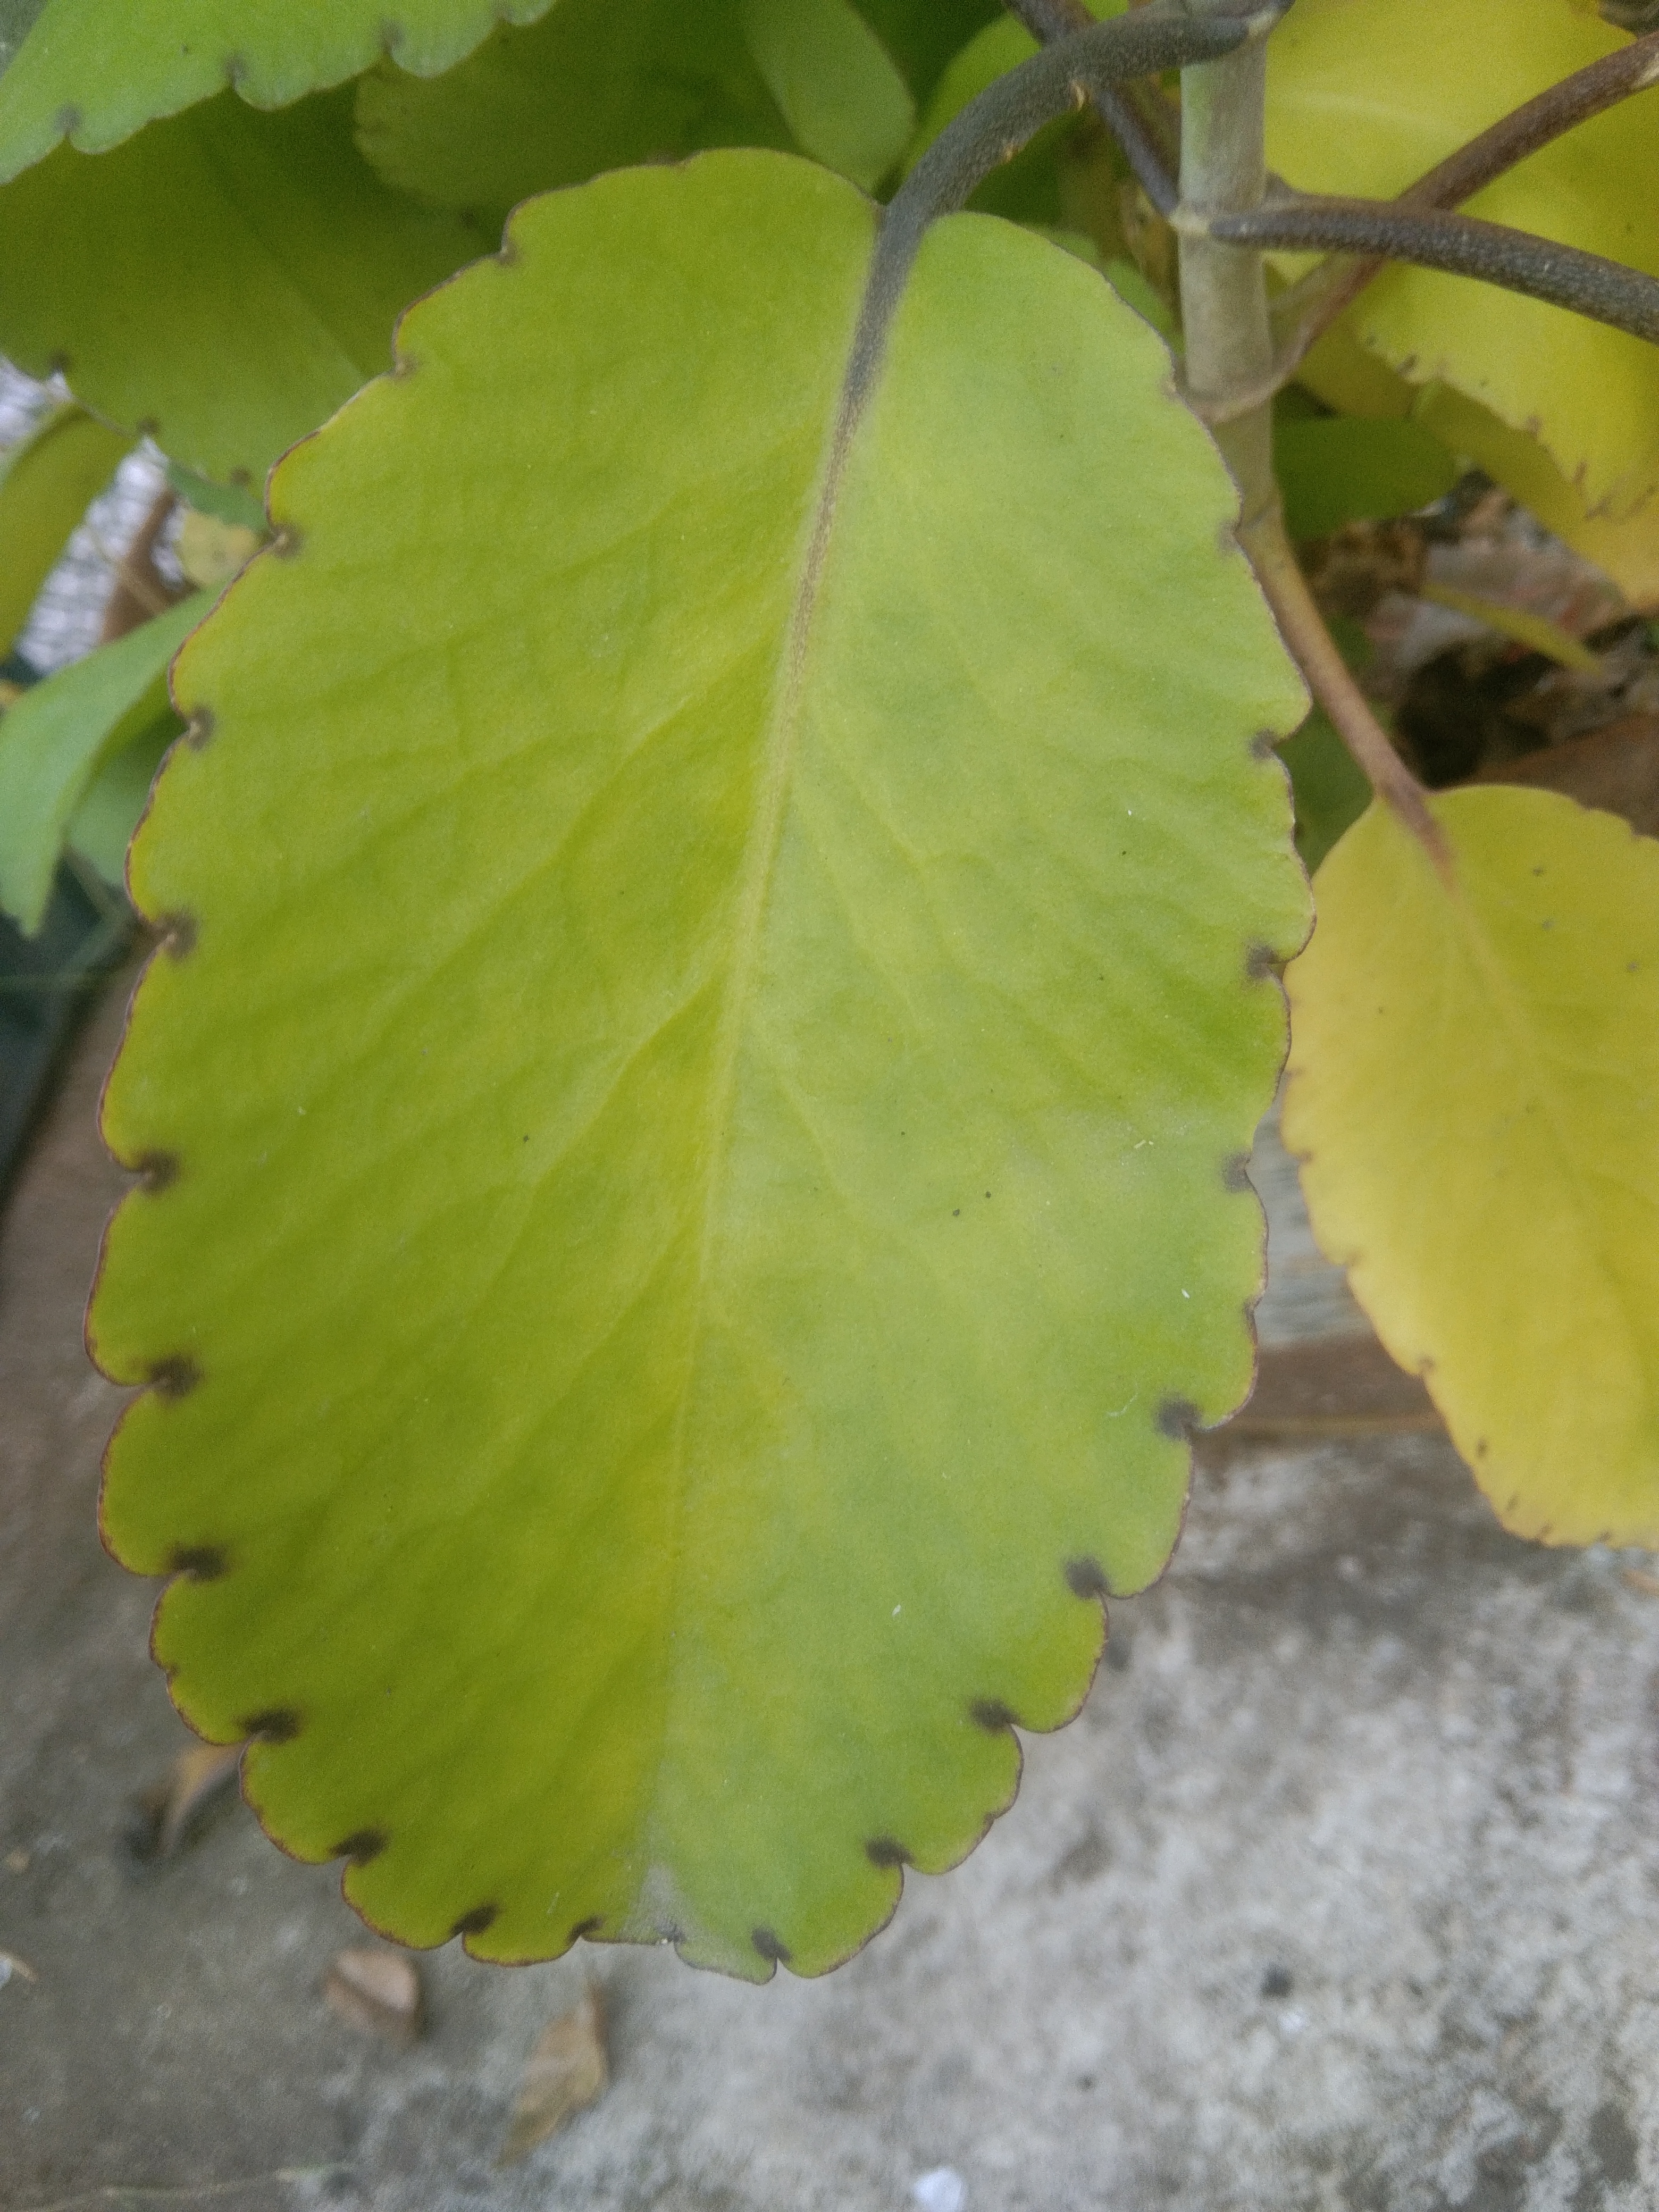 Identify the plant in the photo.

pathorkuci
